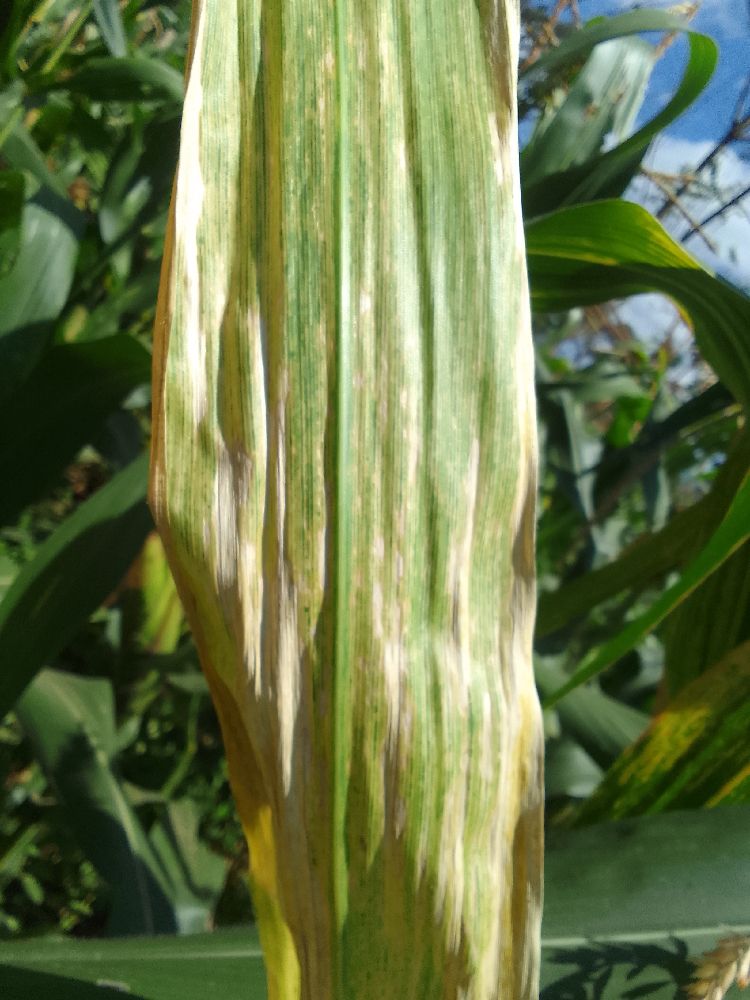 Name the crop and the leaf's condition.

maize, maize lethal necrosis
